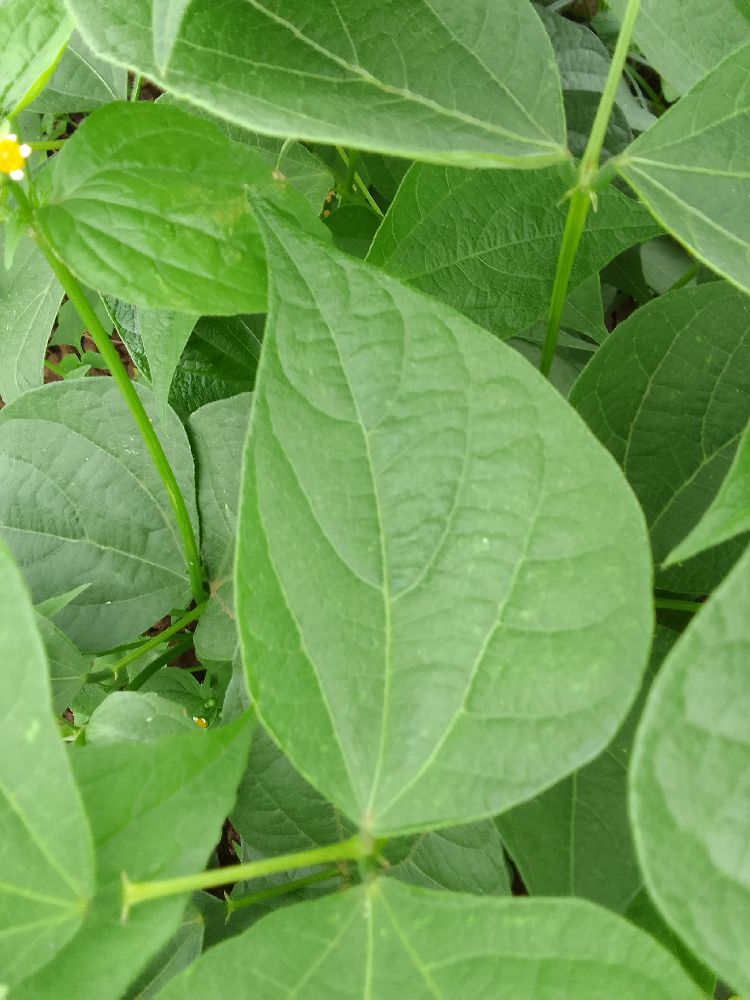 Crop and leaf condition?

common bean, healthy
